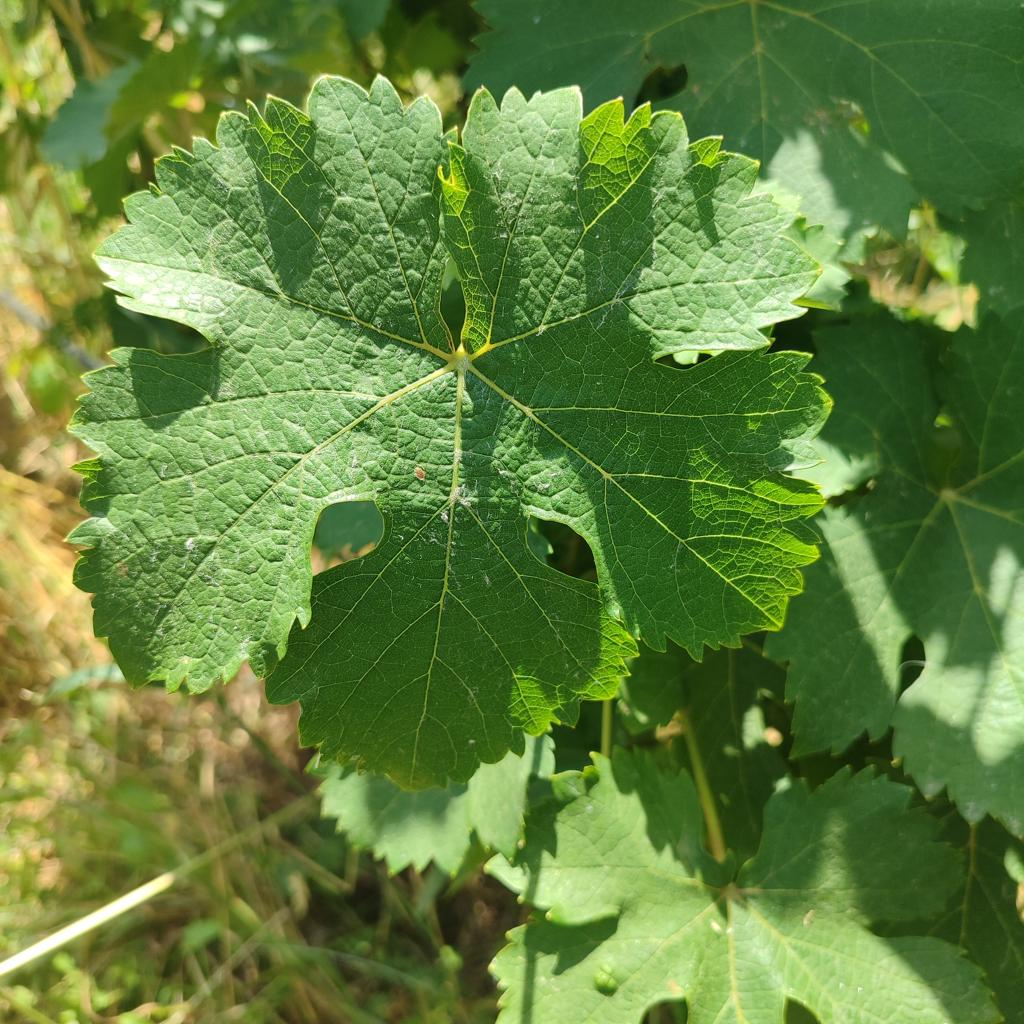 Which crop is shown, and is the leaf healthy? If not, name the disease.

grapevine, healthy
